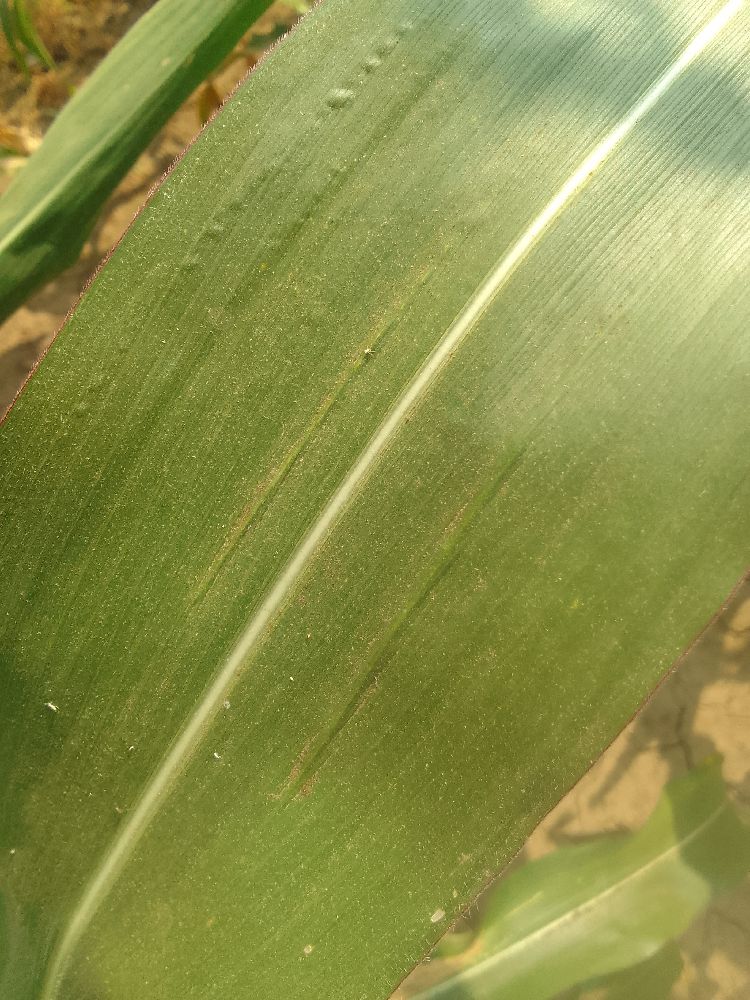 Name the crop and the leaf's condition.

maize, healthy
